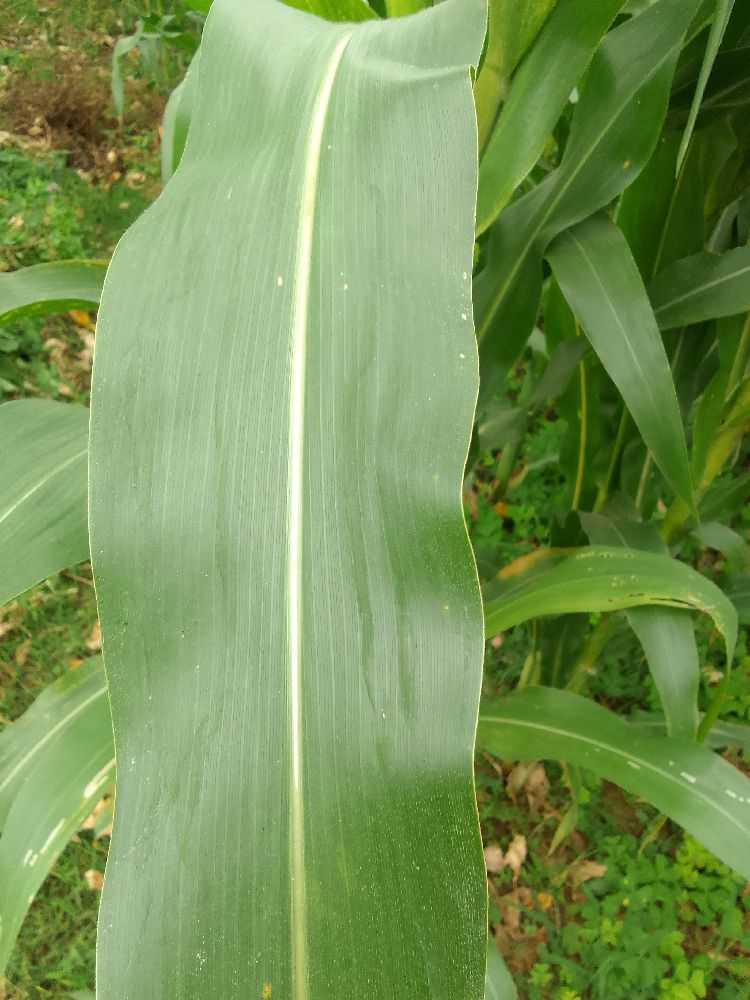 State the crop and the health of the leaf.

maize, healthy
